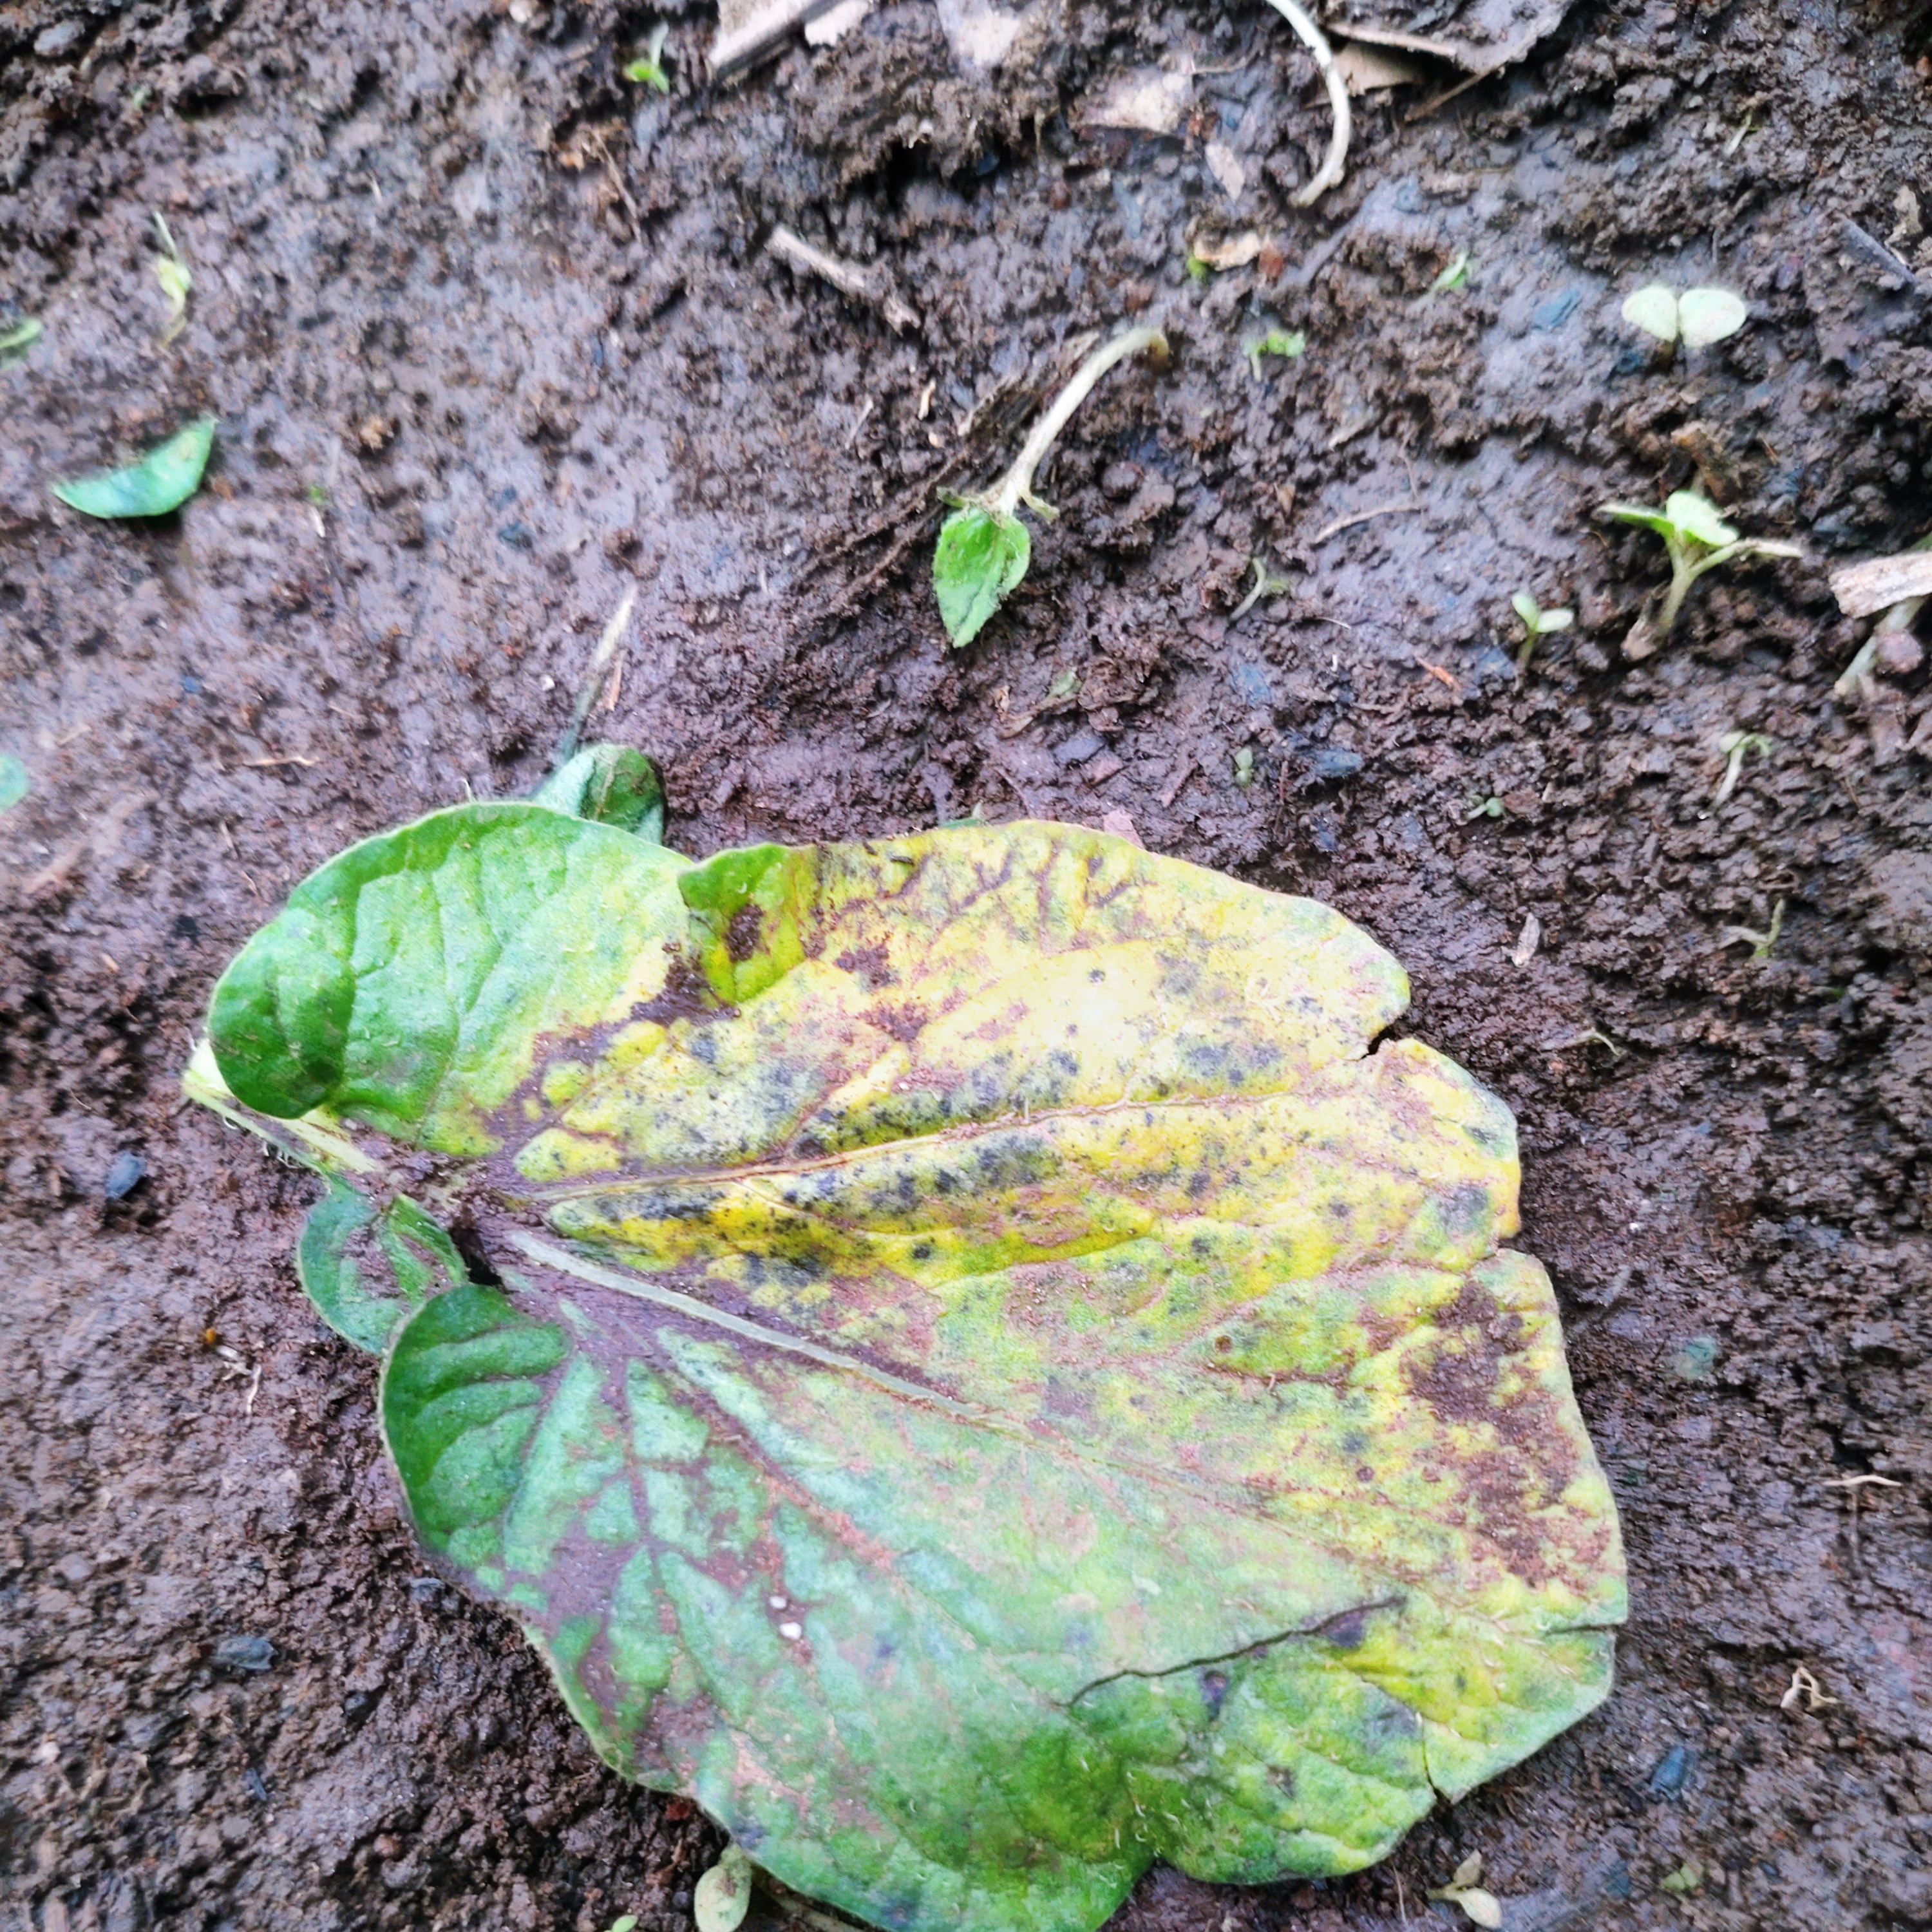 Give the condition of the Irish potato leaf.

late blight
